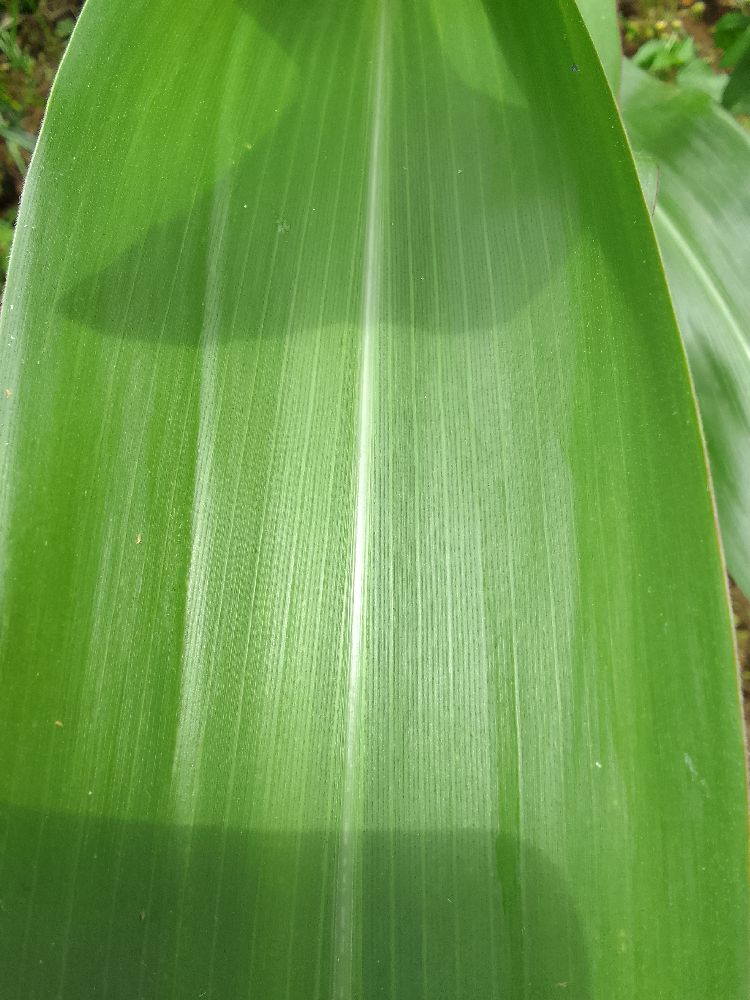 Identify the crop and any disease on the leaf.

maize, healthy
